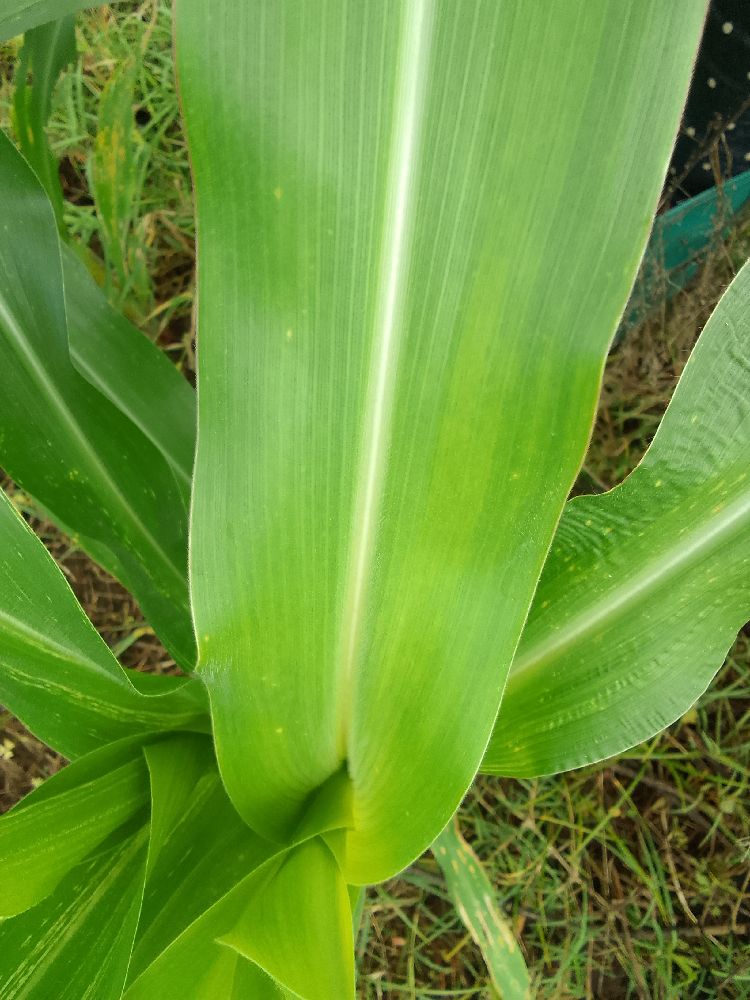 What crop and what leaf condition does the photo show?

maize, maize lethal necrosis
